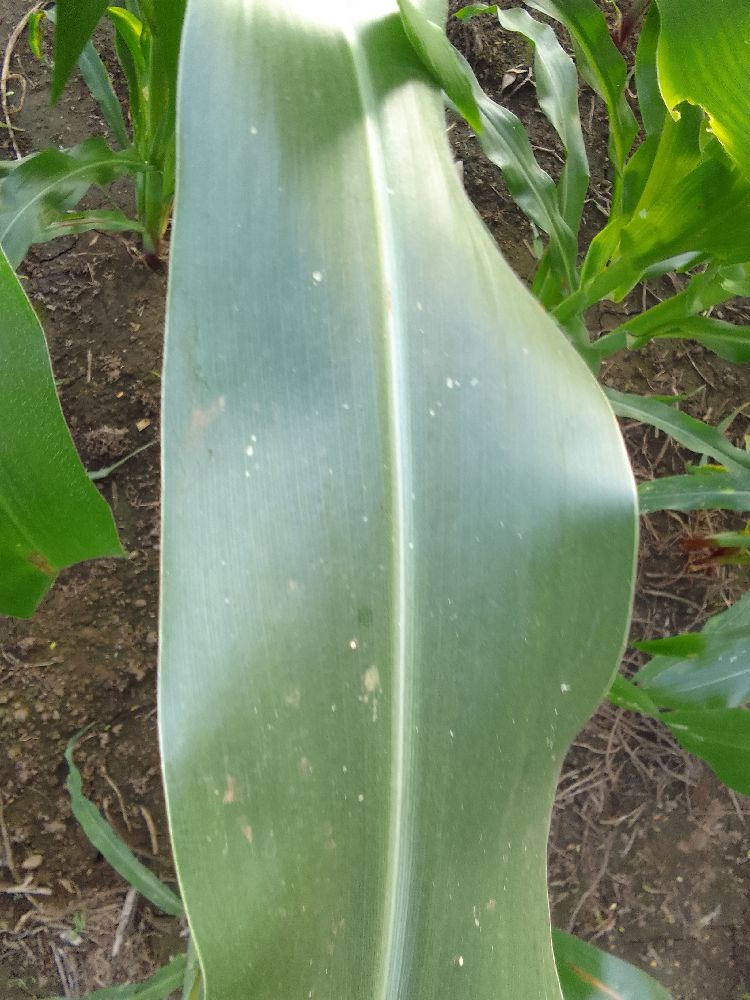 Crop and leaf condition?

maize, healthy
